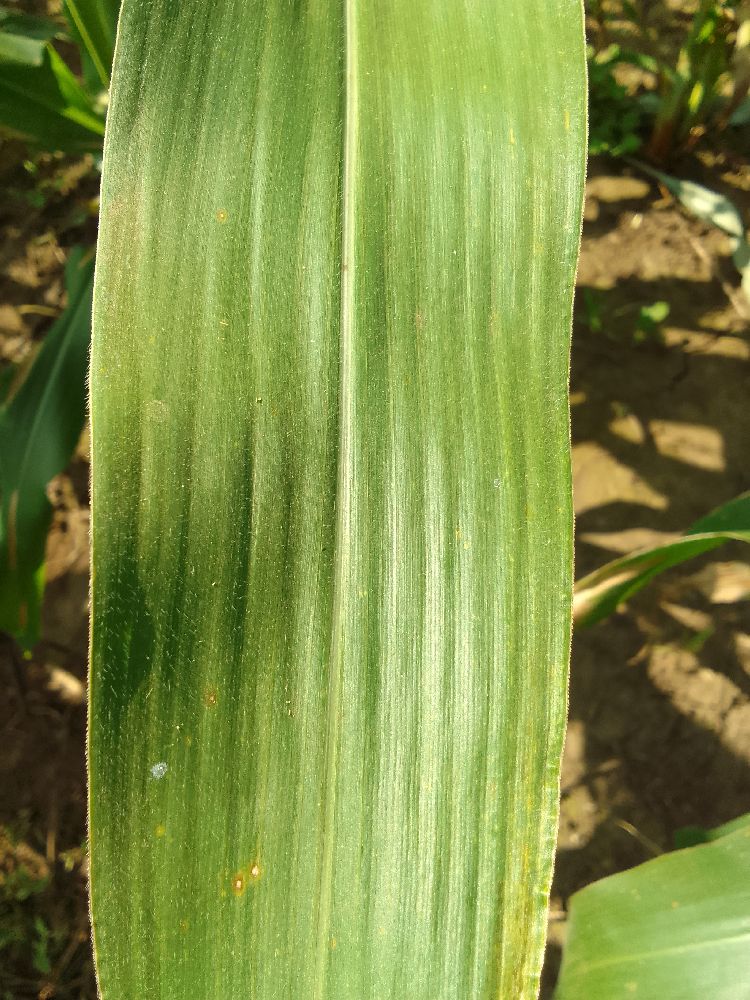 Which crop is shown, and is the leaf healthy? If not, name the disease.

maize, healthy
